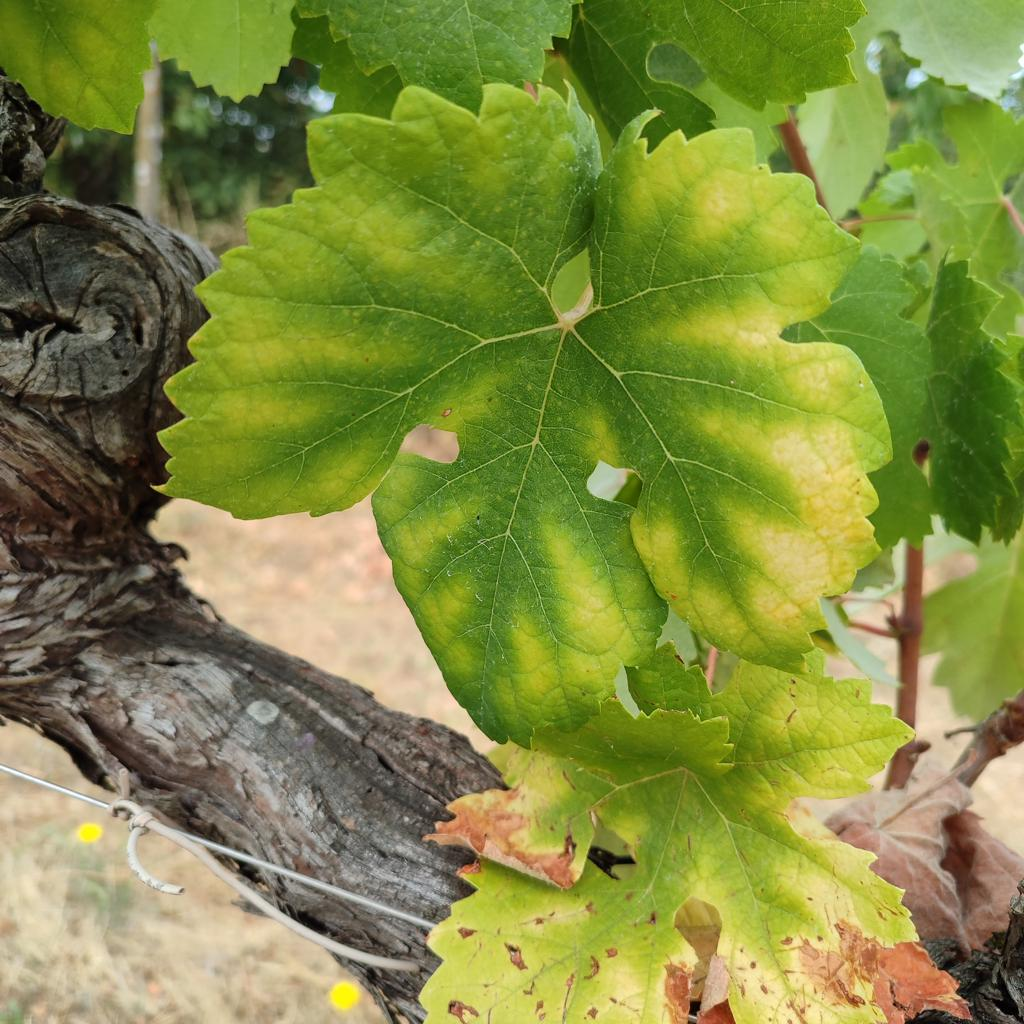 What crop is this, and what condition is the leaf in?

grapevine, esca complex
